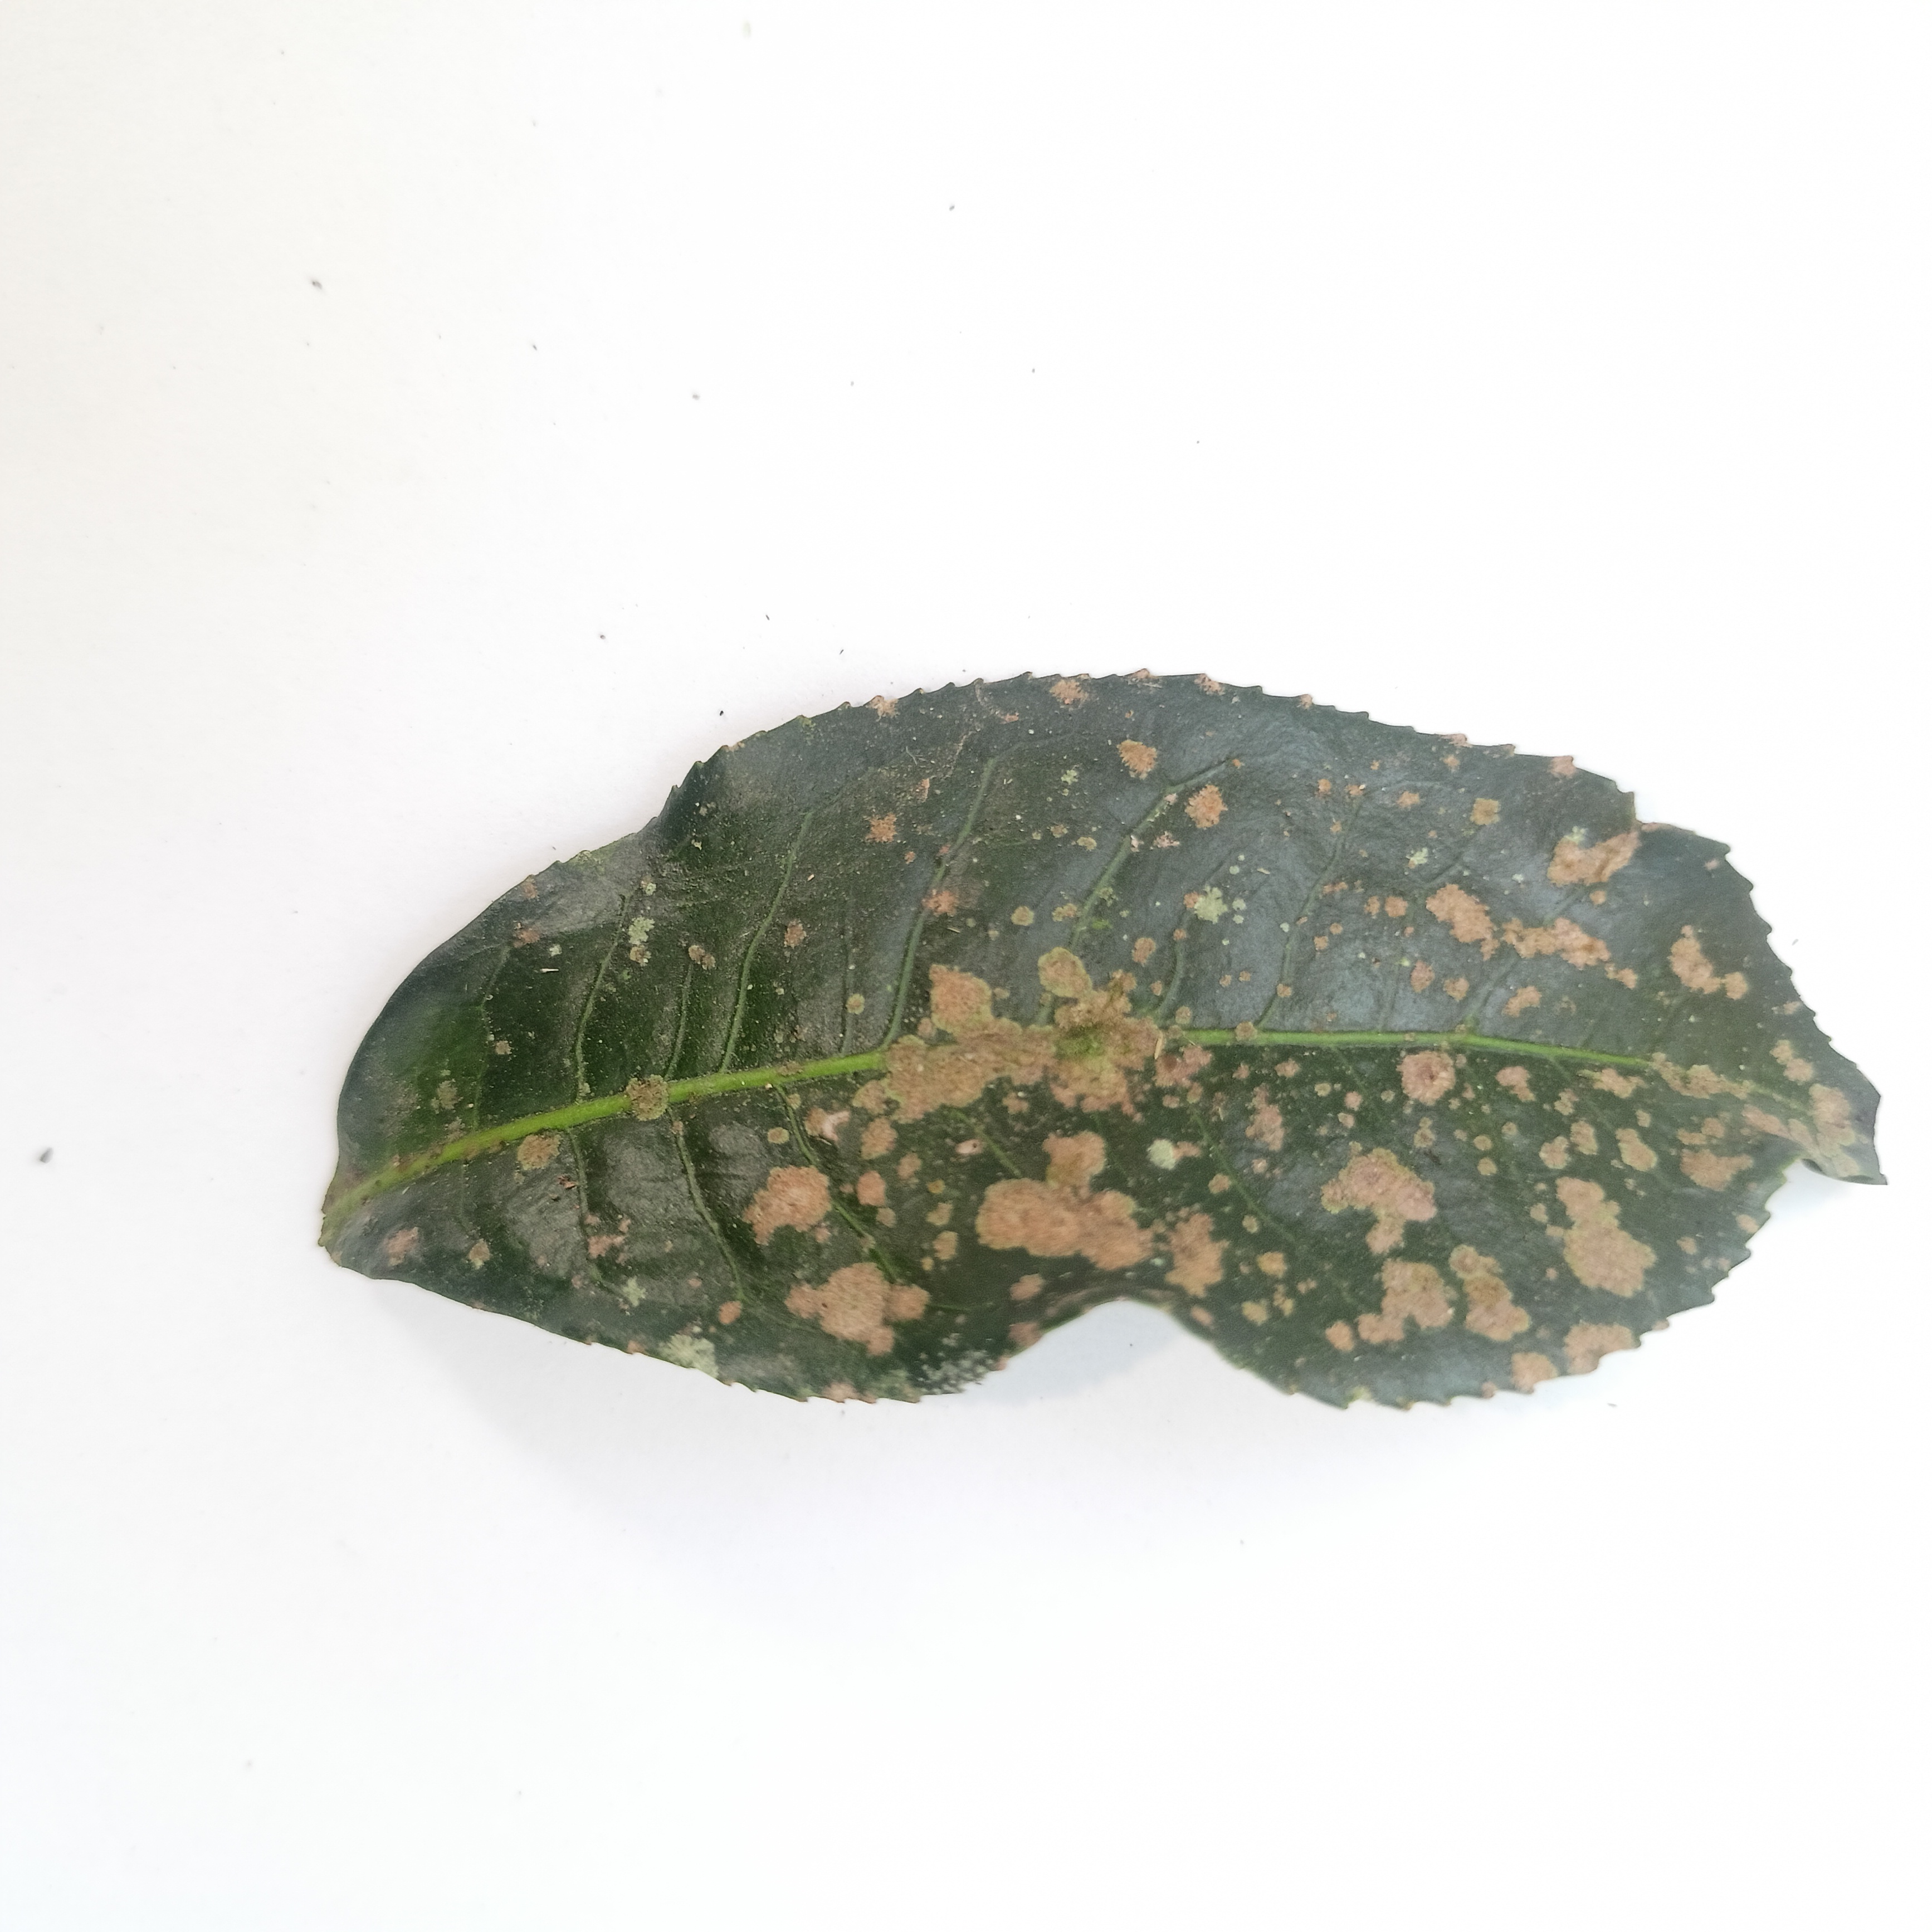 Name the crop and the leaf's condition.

tea, algal leaf
